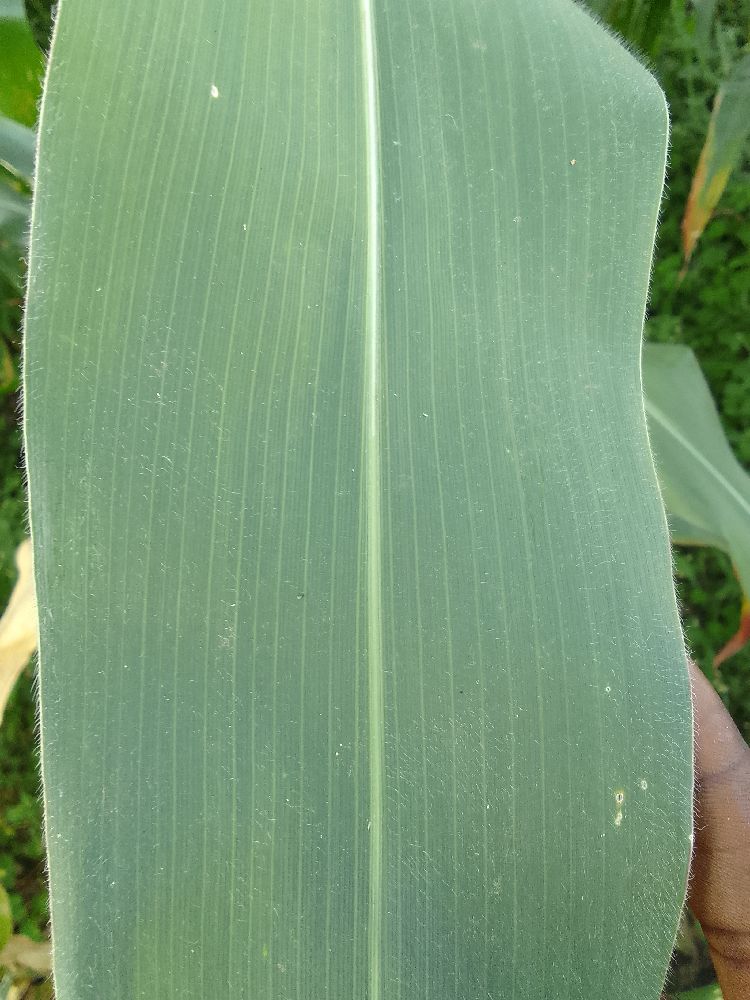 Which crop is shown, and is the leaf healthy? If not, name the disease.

maize, healthy
